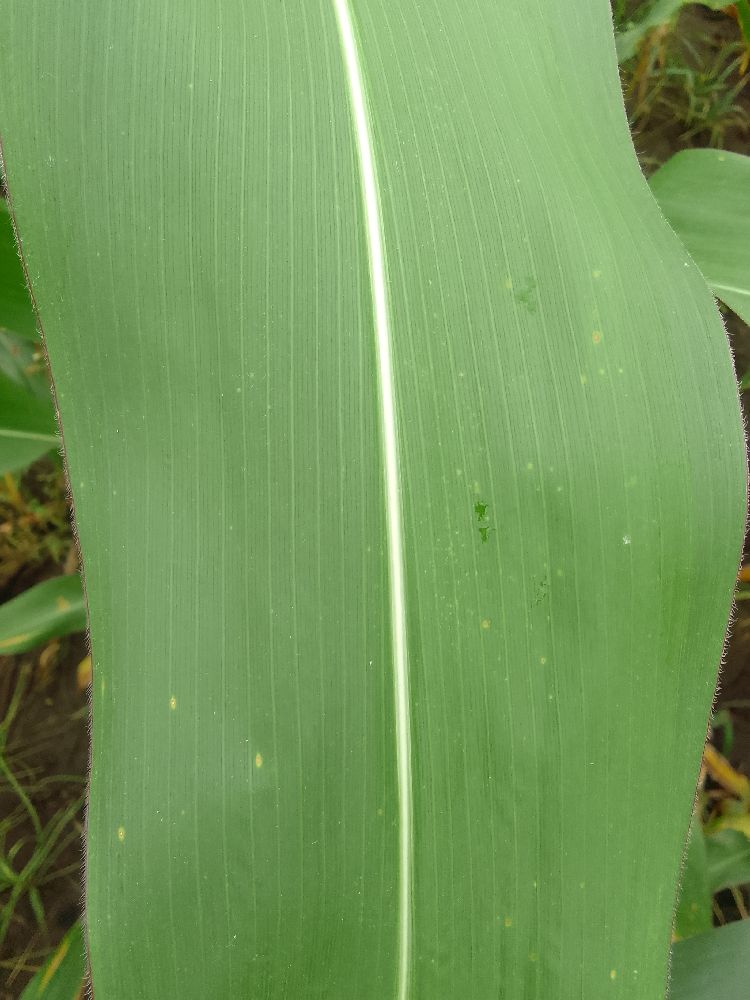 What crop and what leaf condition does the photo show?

maize, healthy
